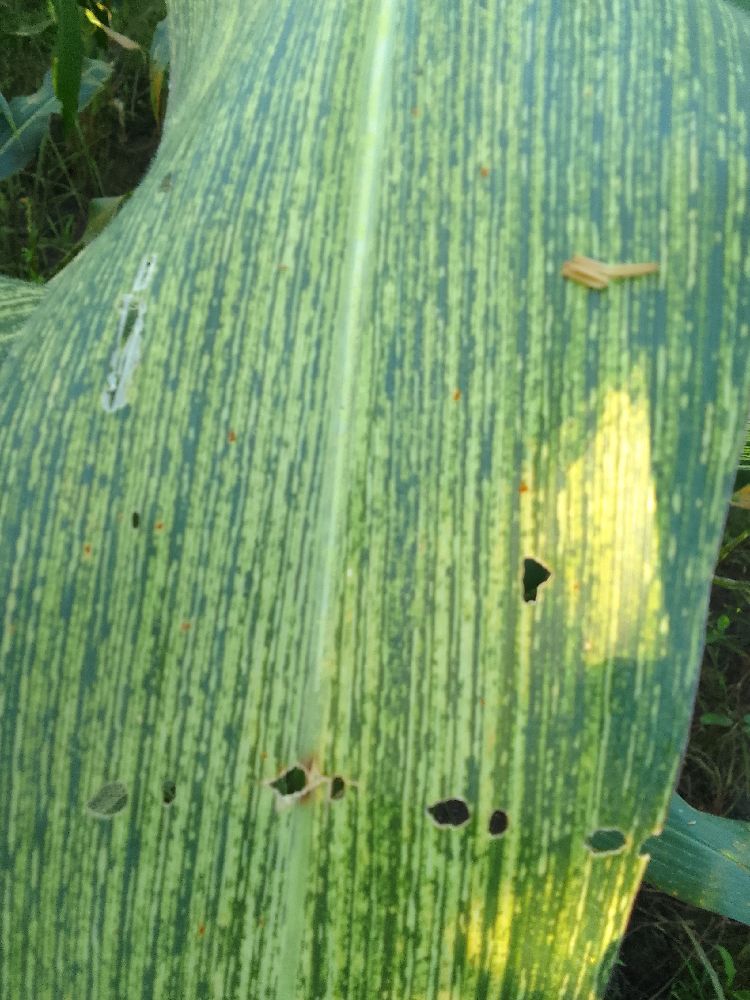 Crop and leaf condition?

maize, maize streak virus
